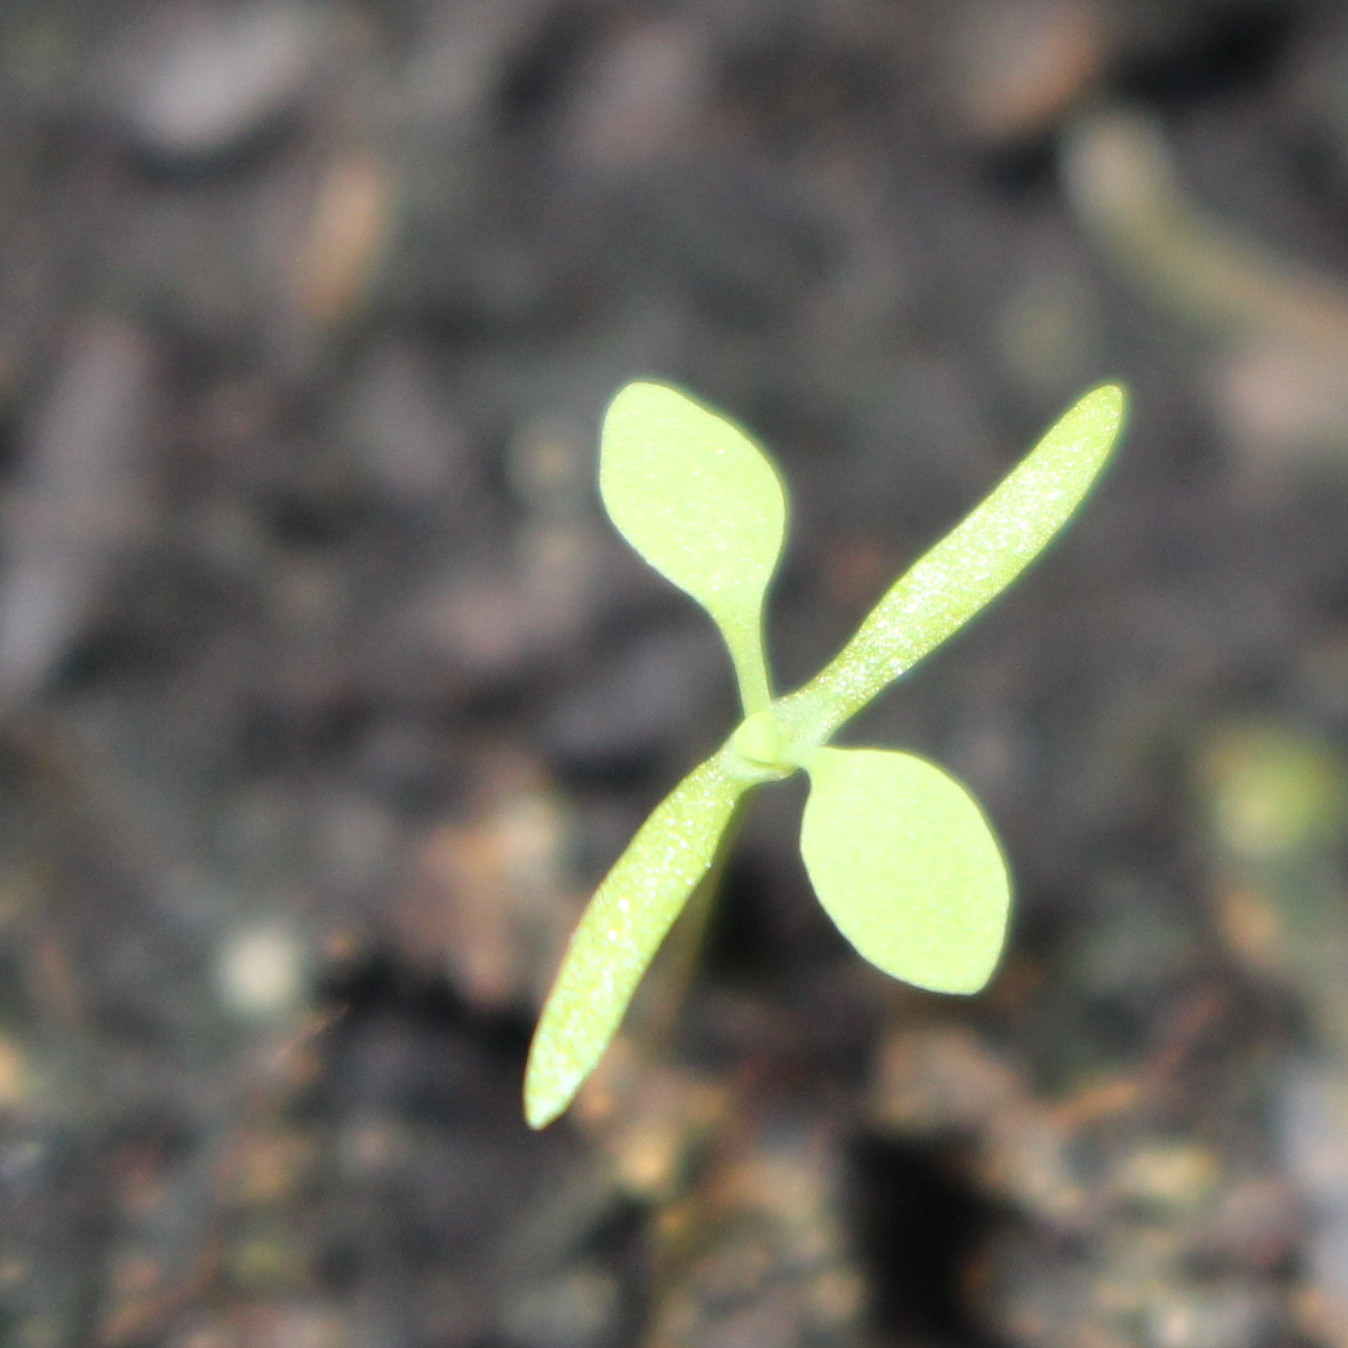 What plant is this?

Papaver rhoeas
